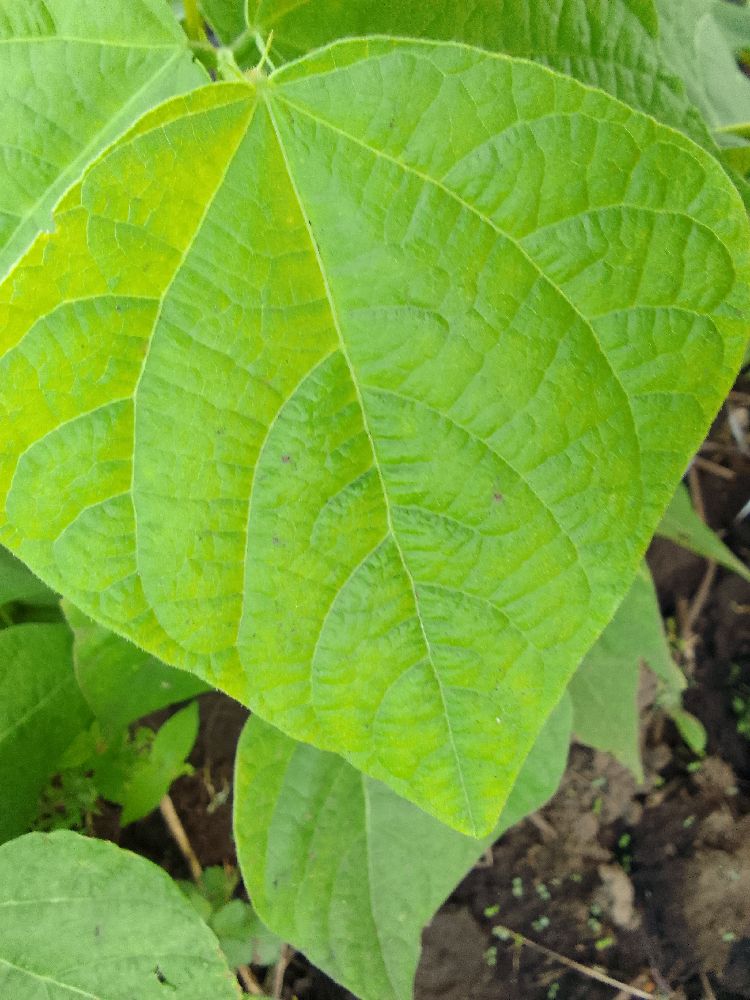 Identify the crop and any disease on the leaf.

common bean, healthy
